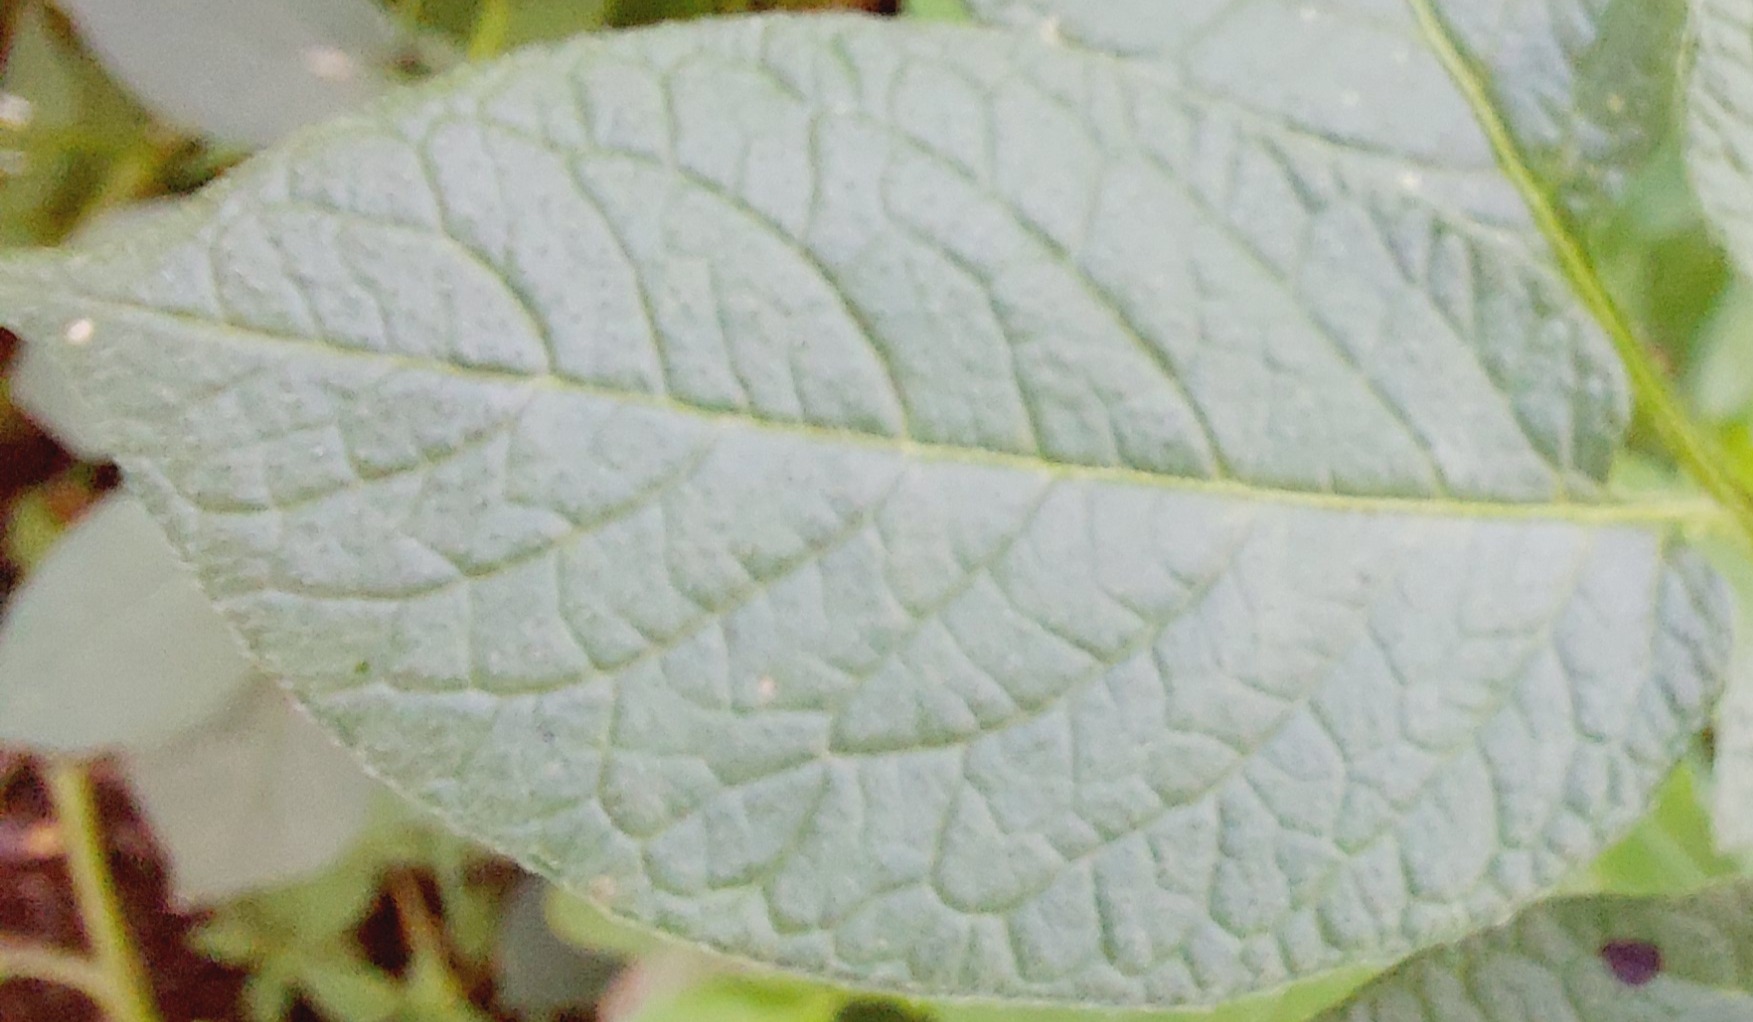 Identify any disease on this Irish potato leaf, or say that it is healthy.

healthy
